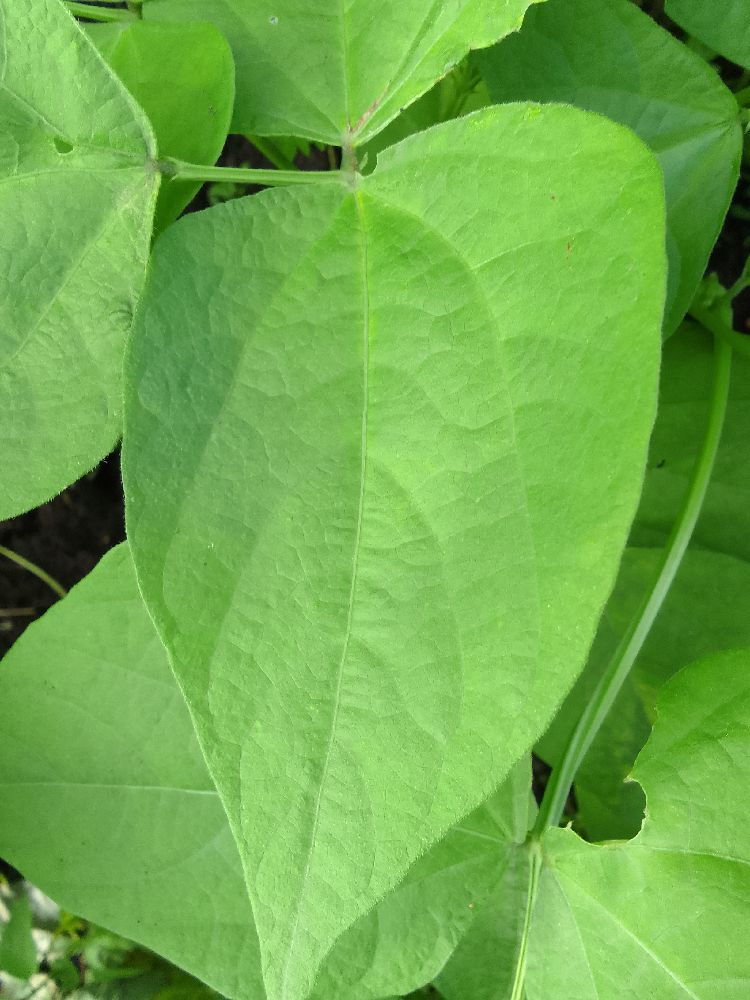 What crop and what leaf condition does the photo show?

common bean, healthy
